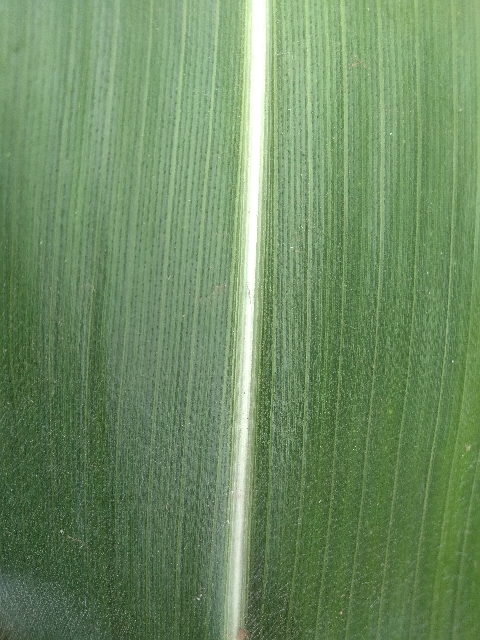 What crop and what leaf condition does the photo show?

maize, healthy
